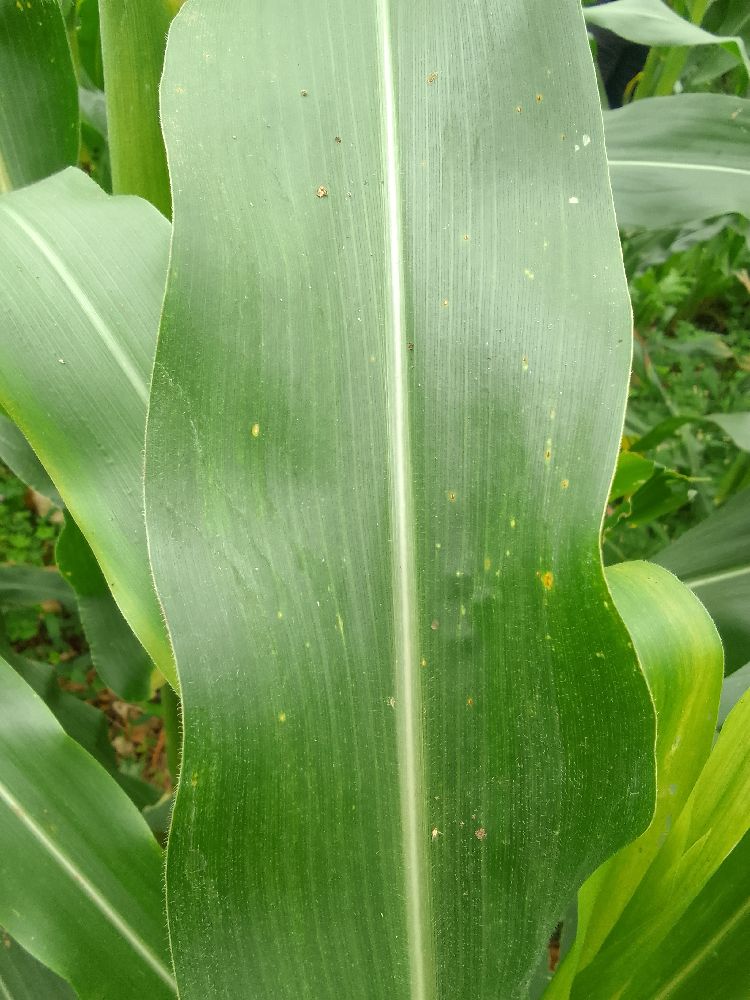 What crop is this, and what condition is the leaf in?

maize, healthy
